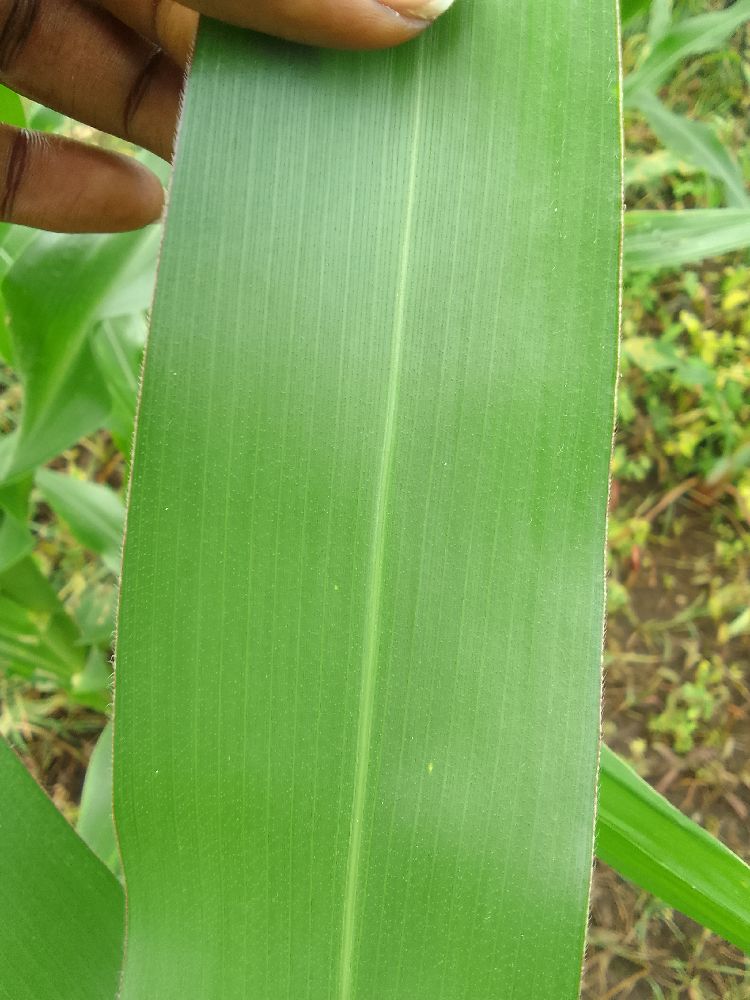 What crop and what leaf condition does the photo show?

maize, healthy
